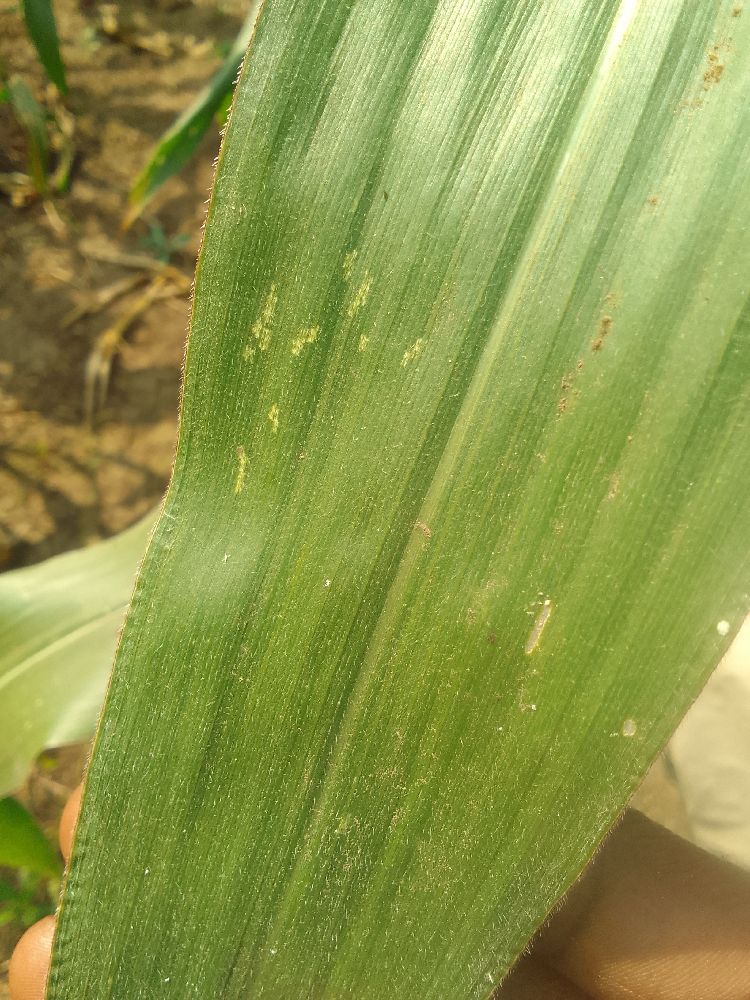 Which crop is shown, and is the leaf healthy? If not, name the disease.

maize, healthy
